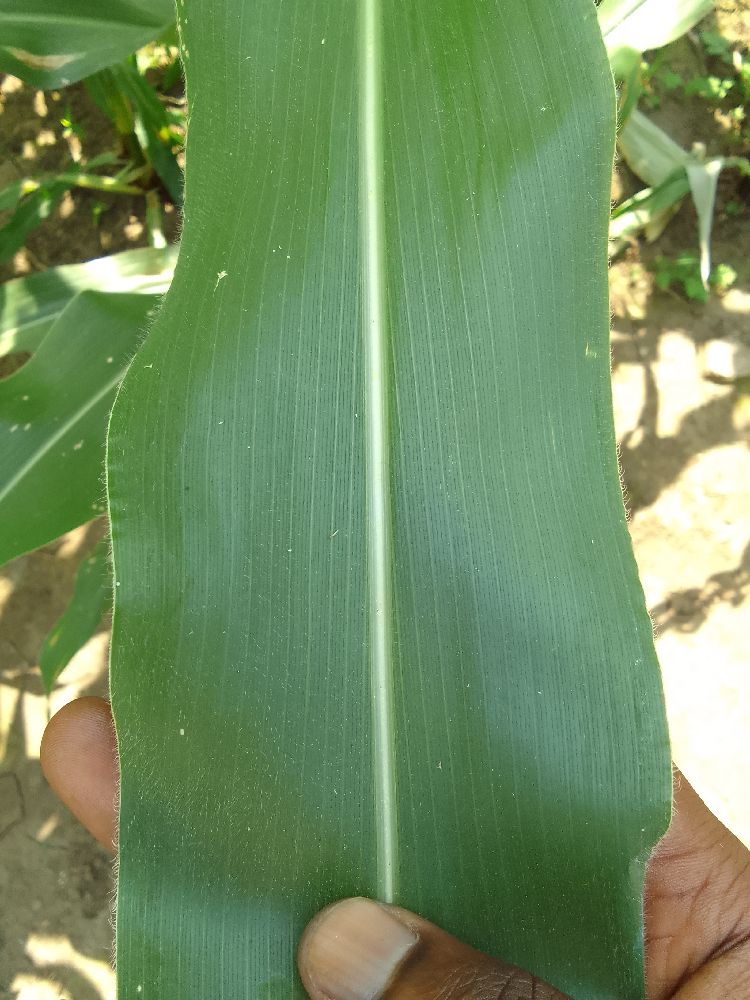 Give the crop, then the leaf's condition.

maize, healthy
